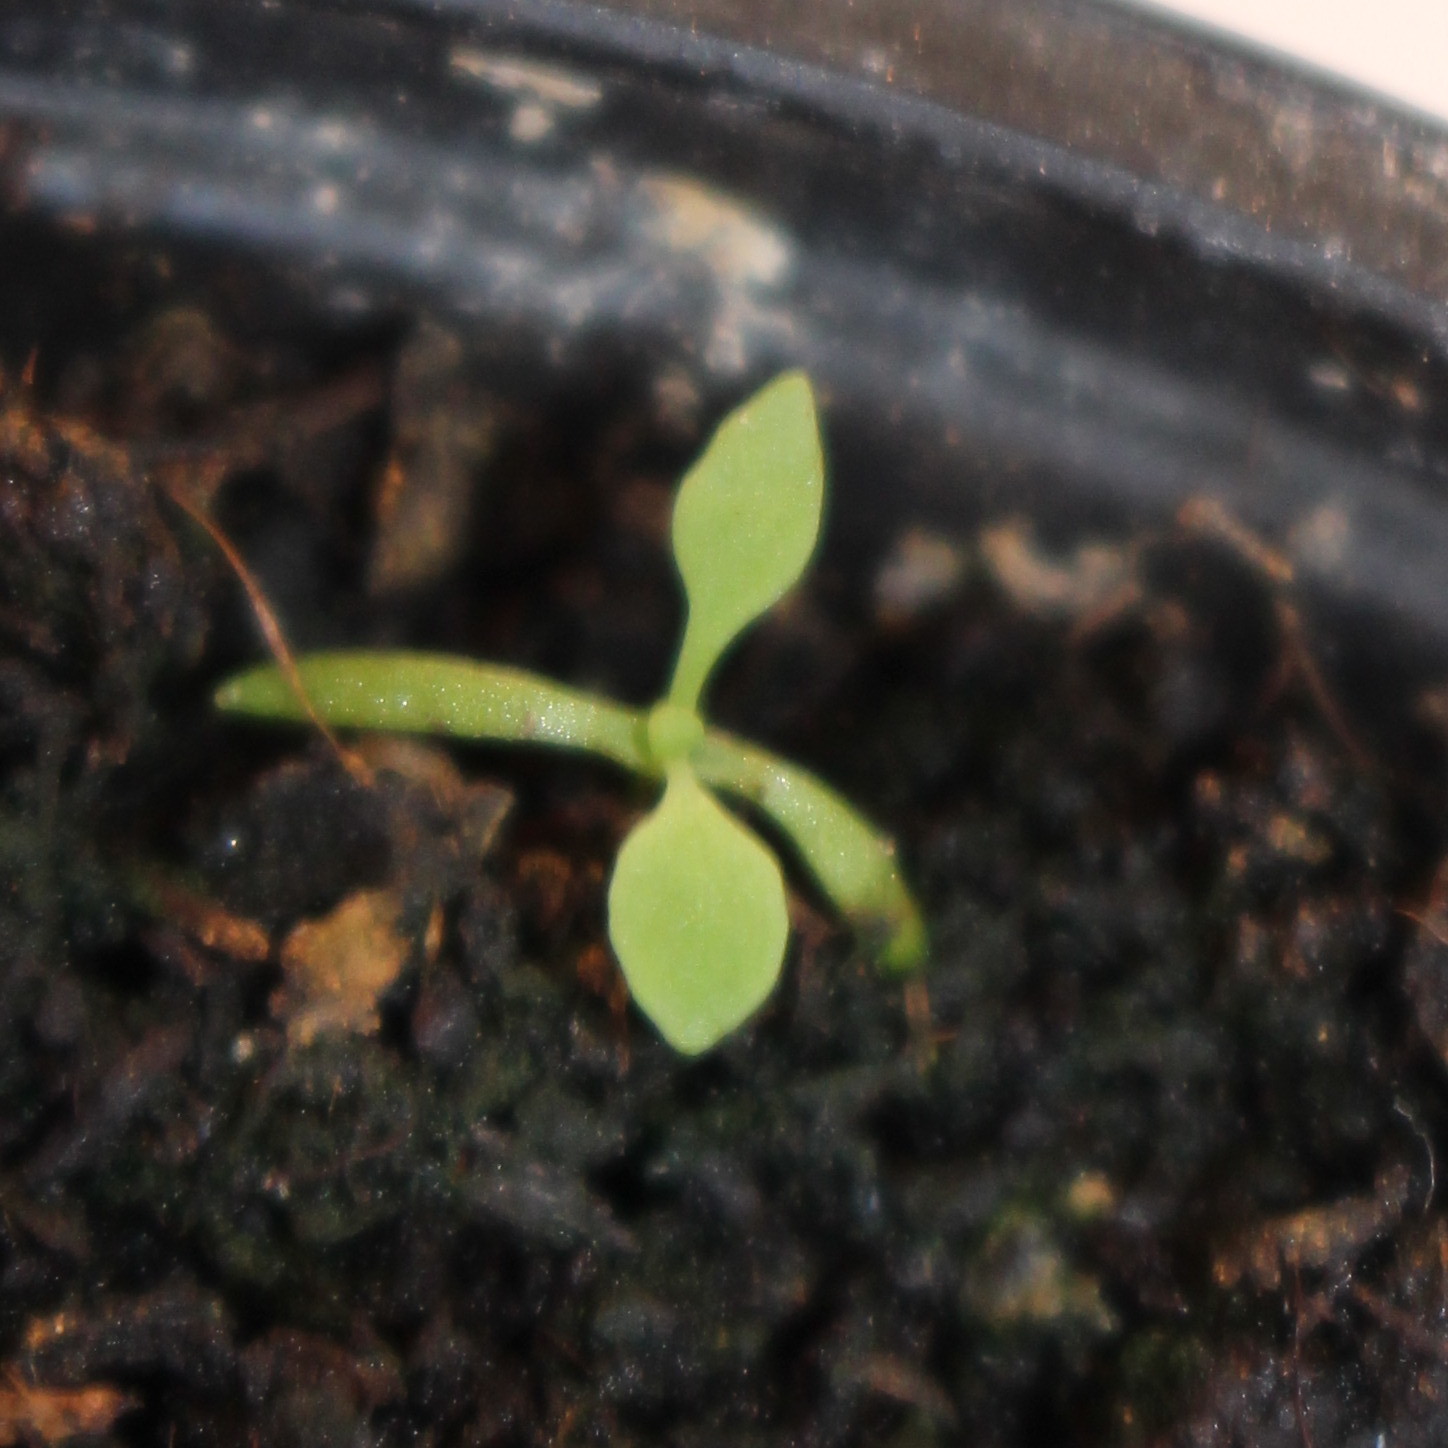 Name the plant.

Papaver rhoeas
